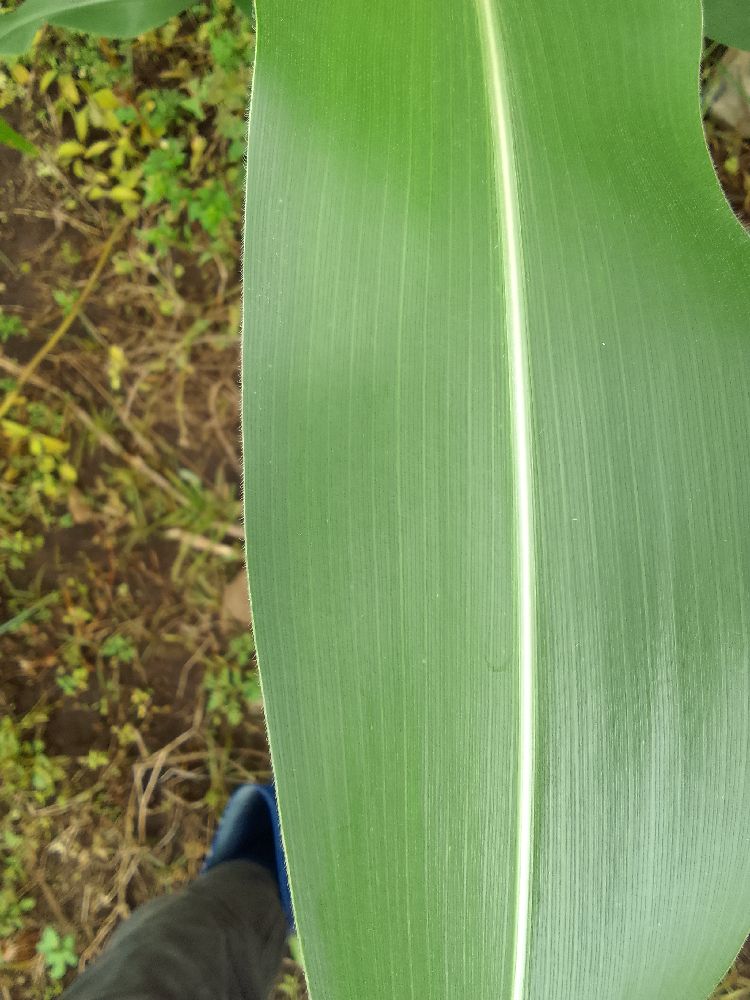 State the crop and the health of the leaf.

maize, healthy
